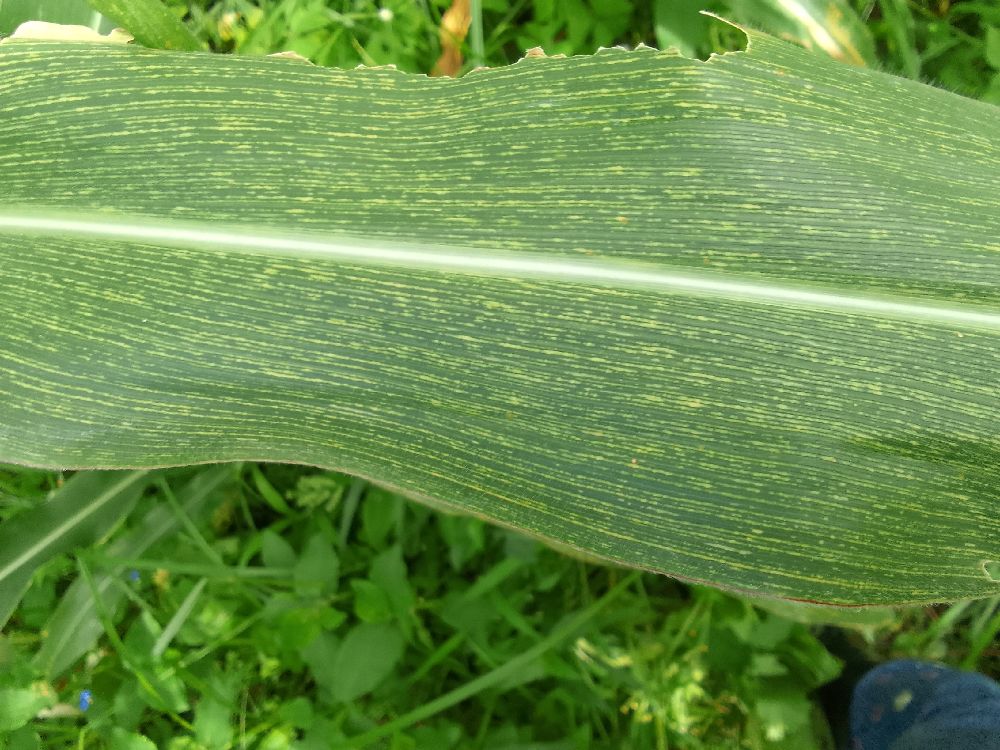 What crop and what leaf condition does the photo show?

maize, maize streak virus
